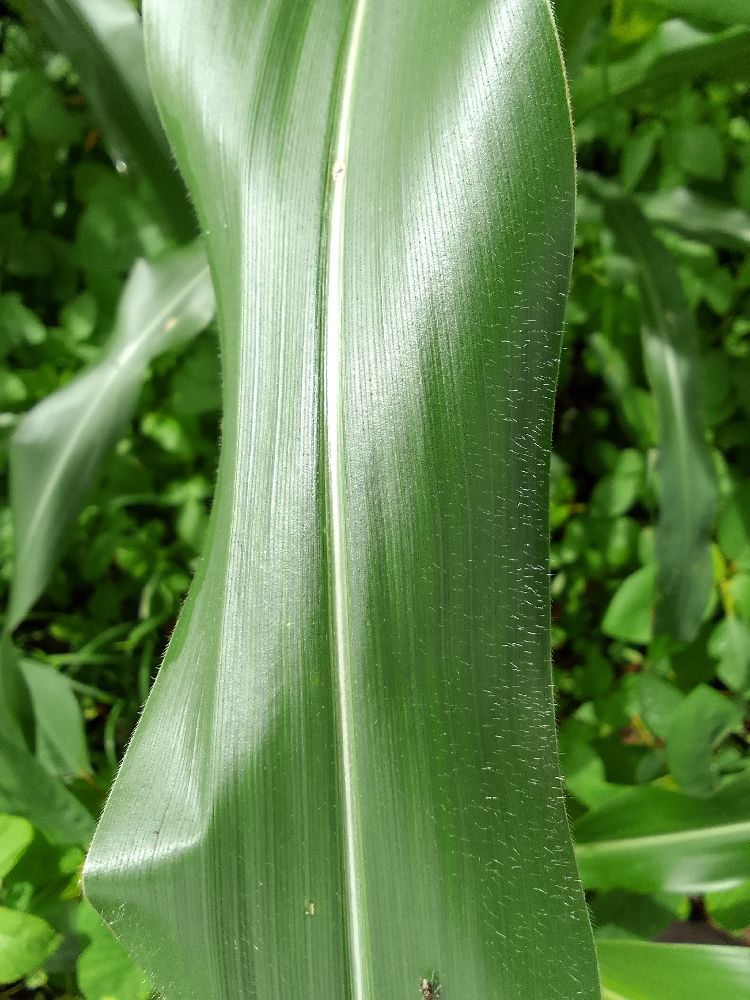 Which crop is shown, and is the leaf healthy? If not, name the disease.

maize, healthy
